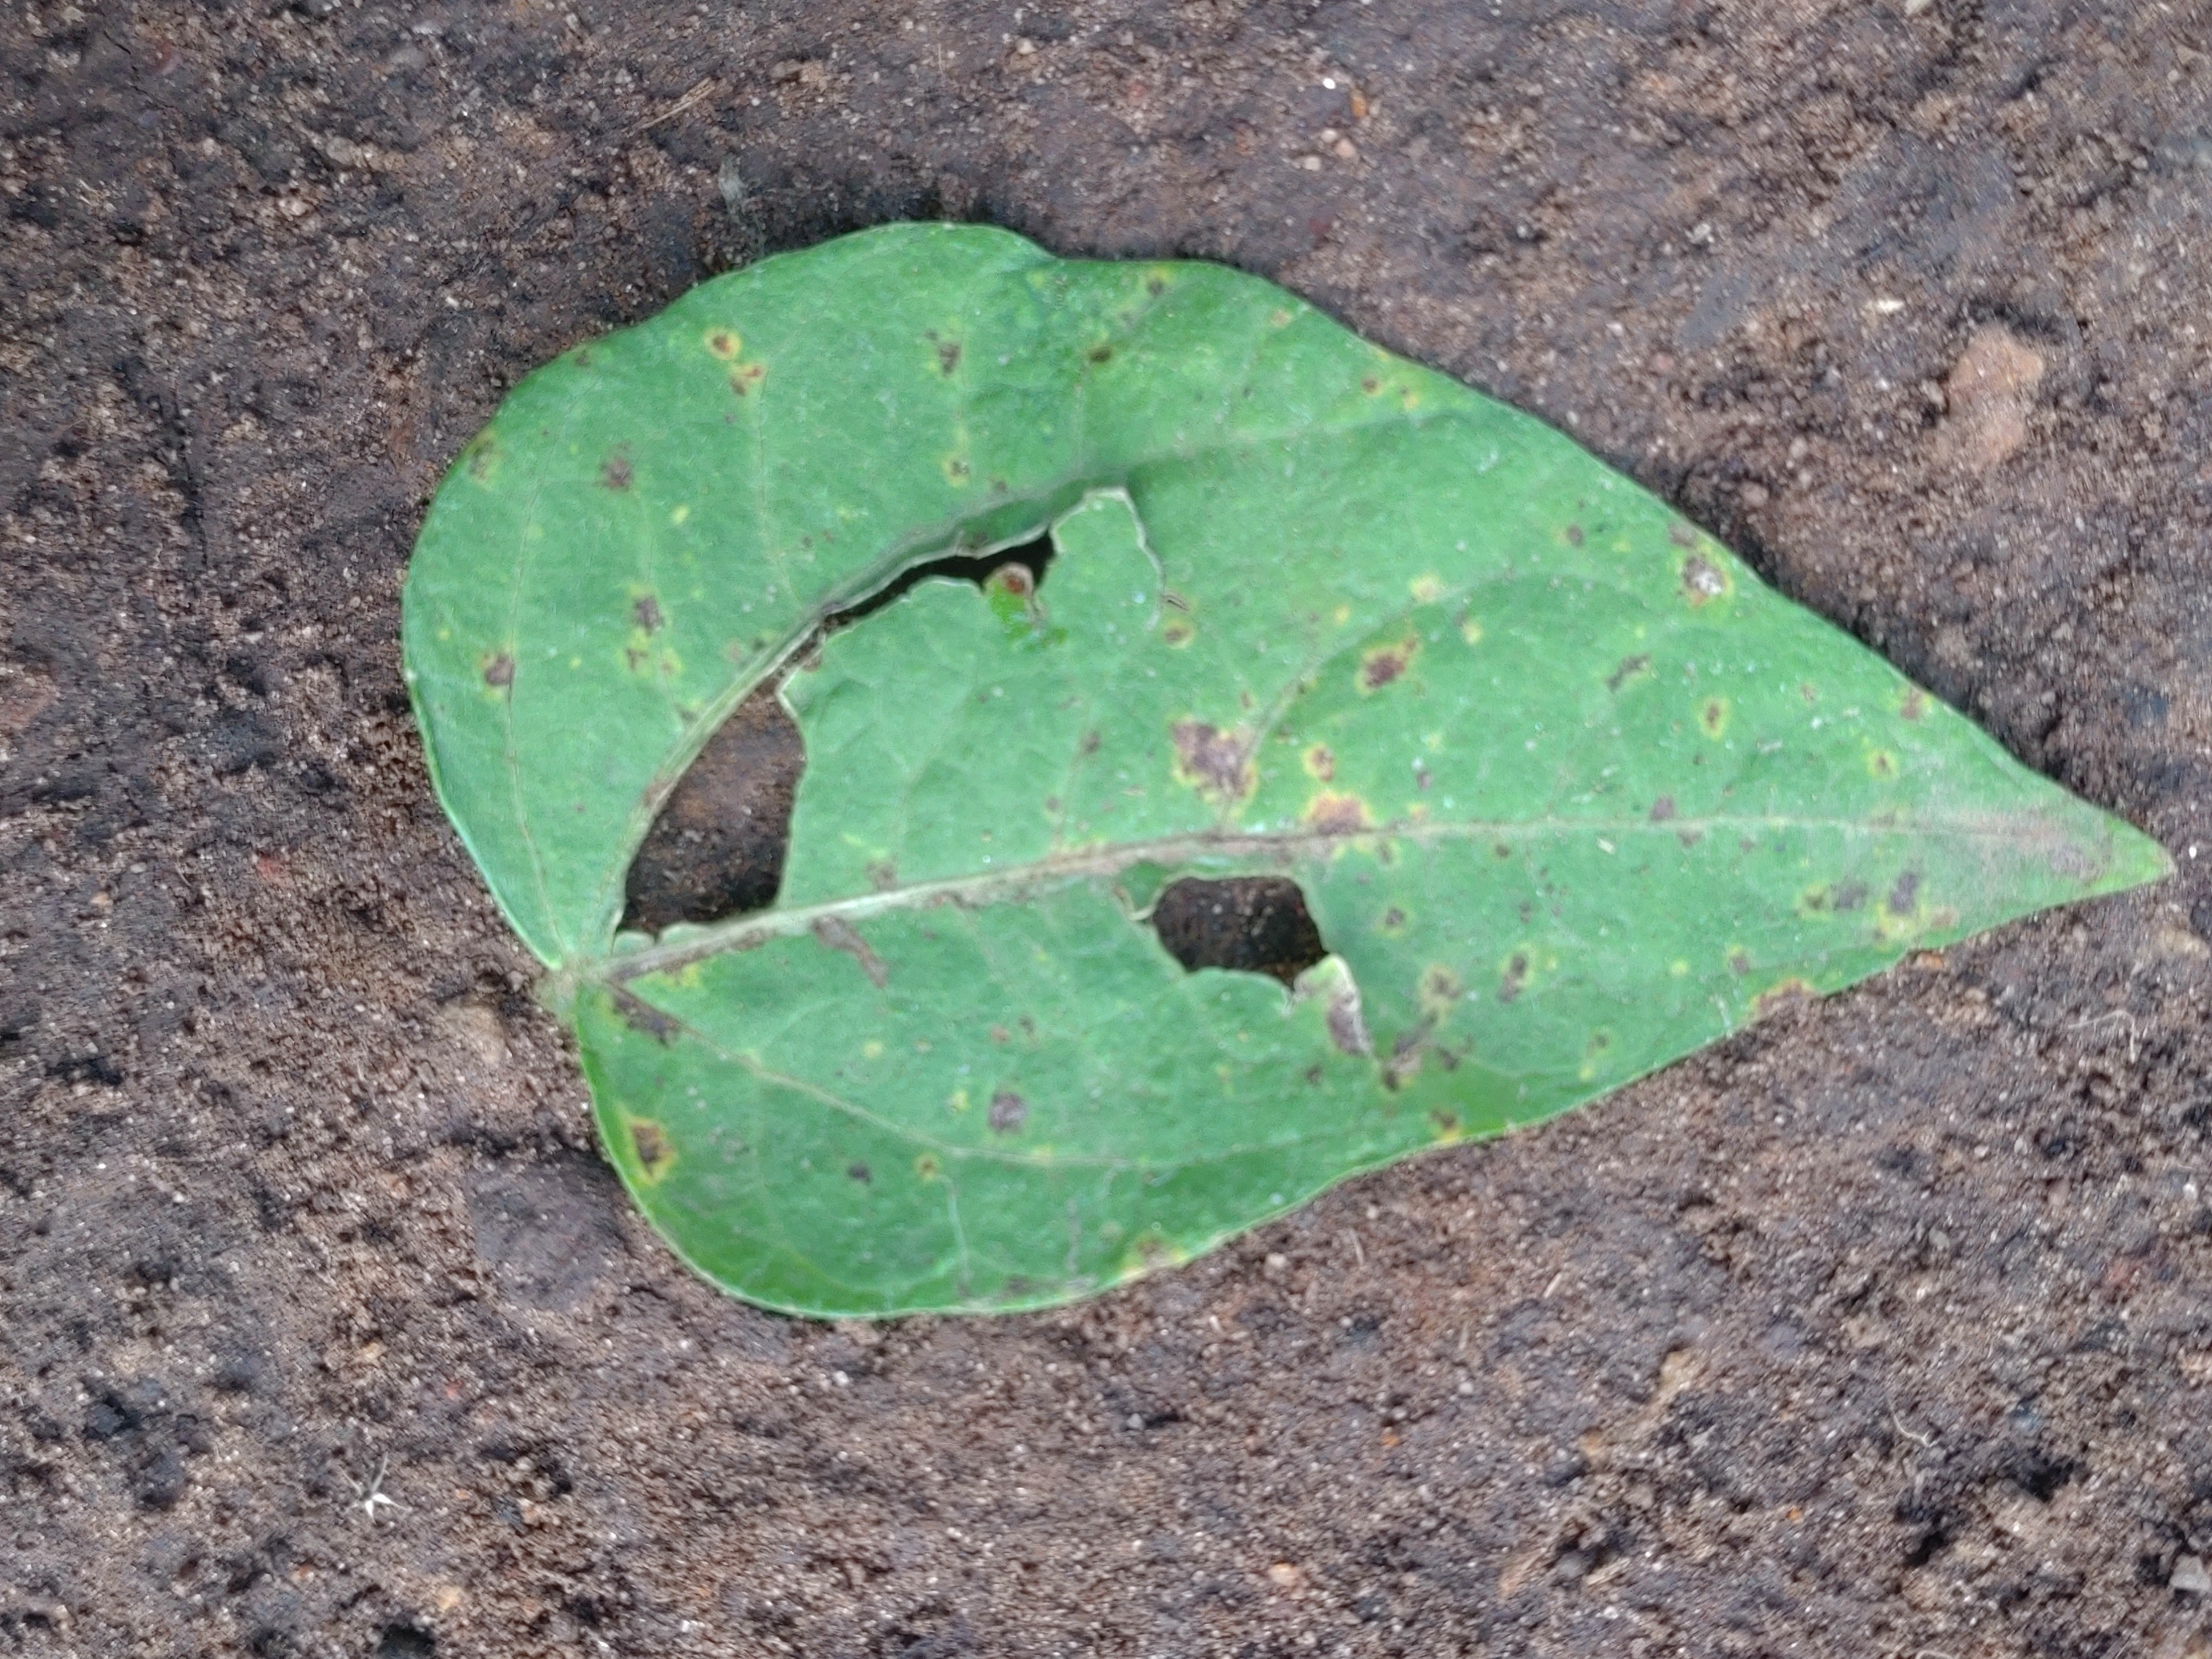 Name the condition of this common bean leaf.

anthracnose
